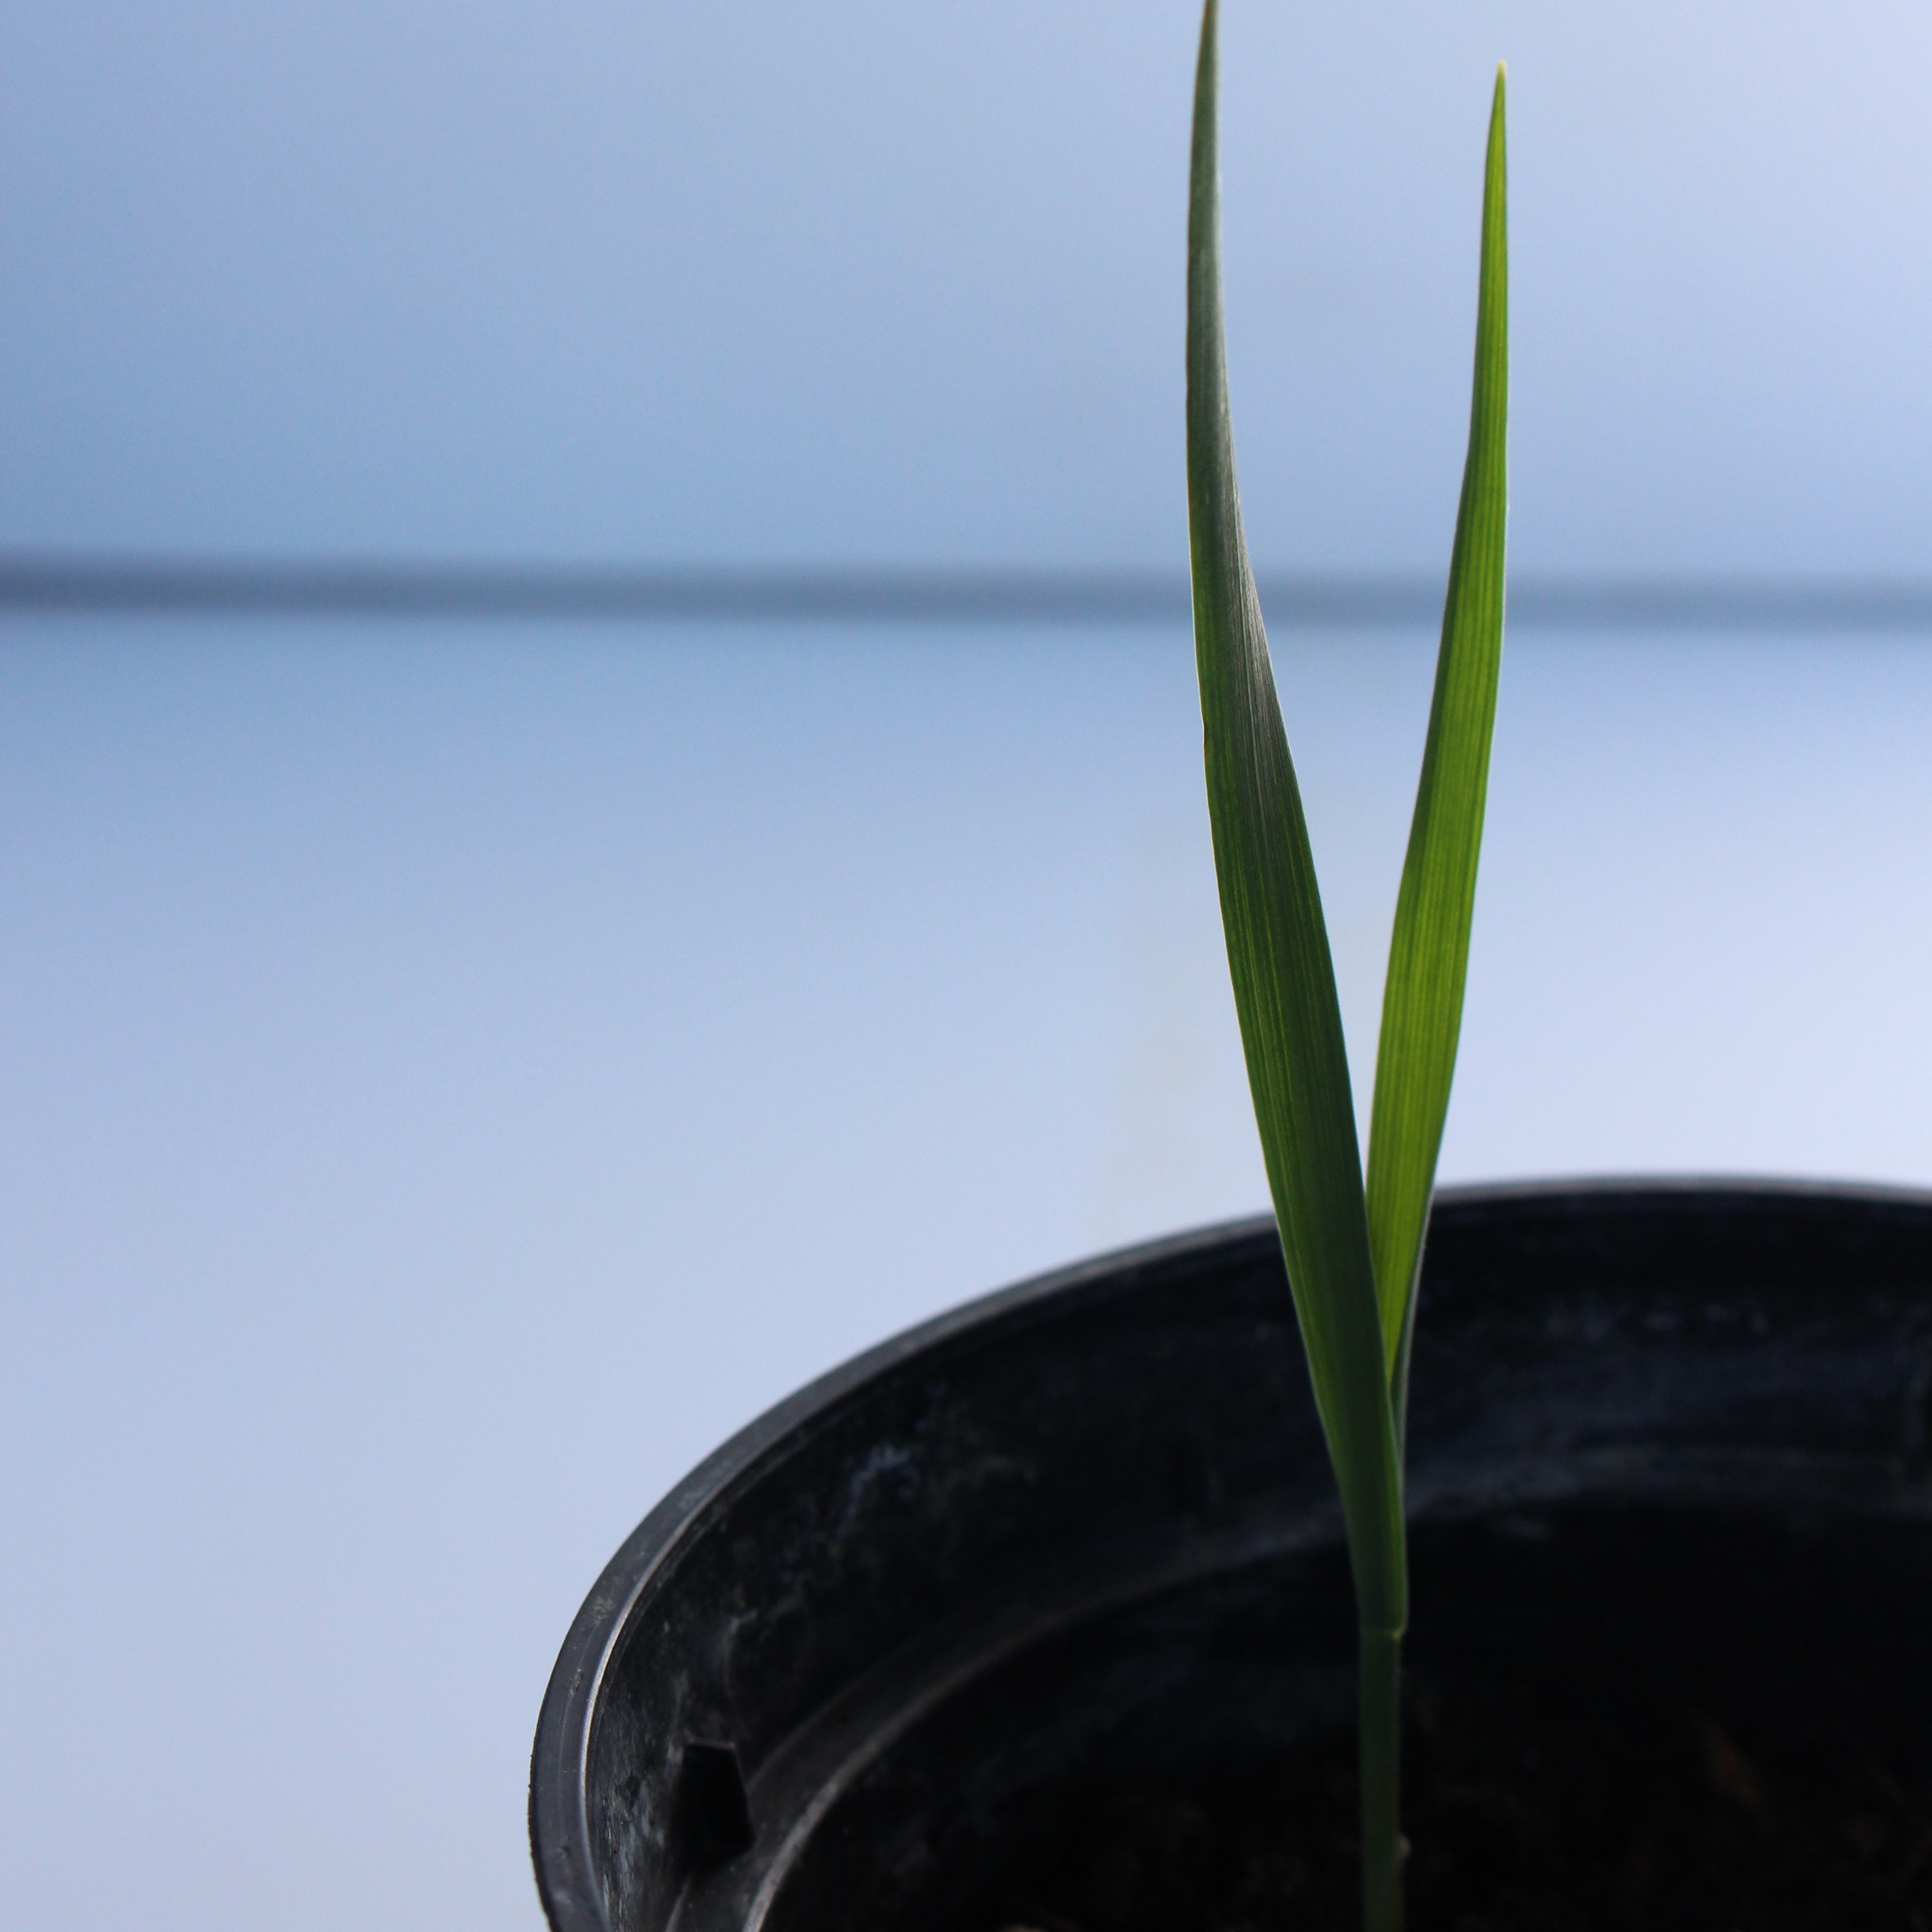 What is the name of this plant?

Avena sterilis
